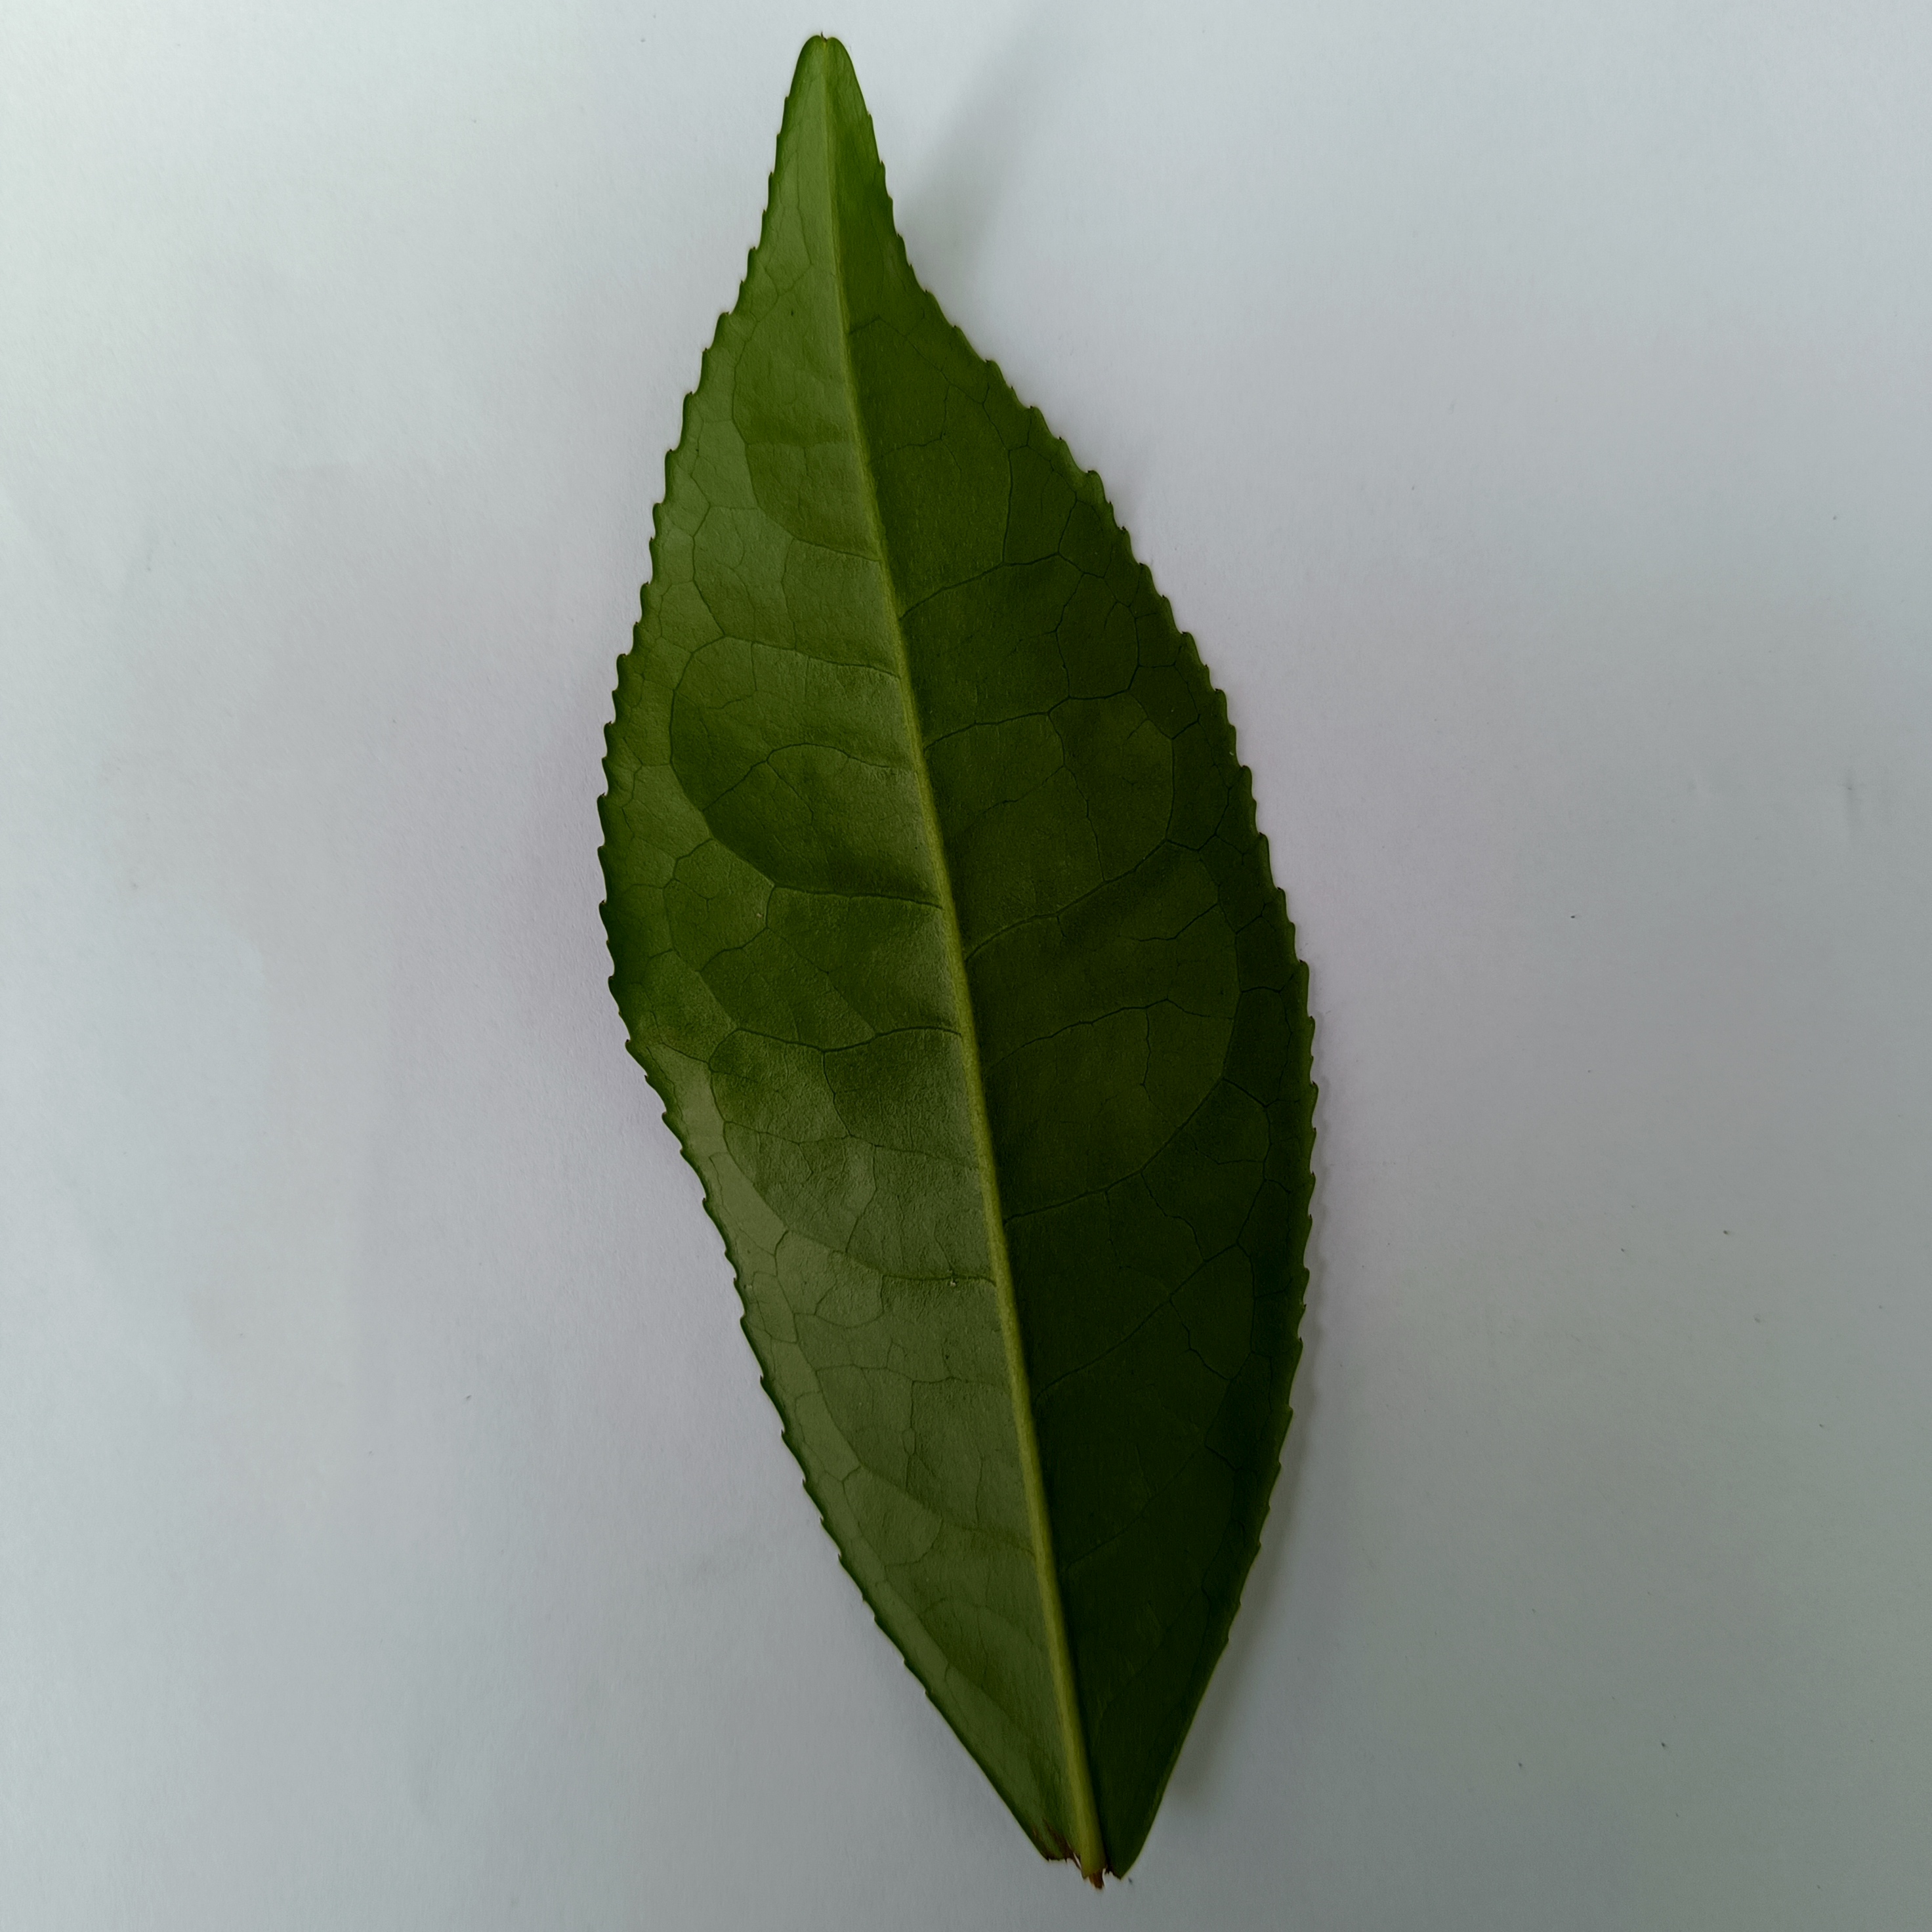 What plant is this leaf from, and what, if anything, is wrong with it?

tea, healthy
